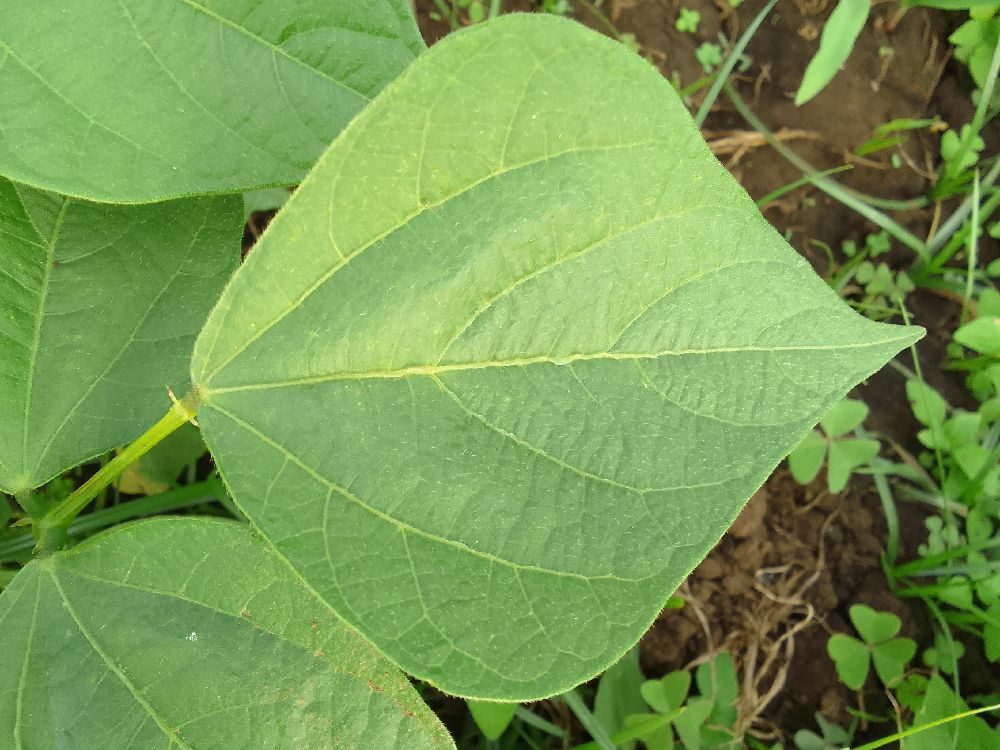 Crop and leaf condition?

common bean, healthy
